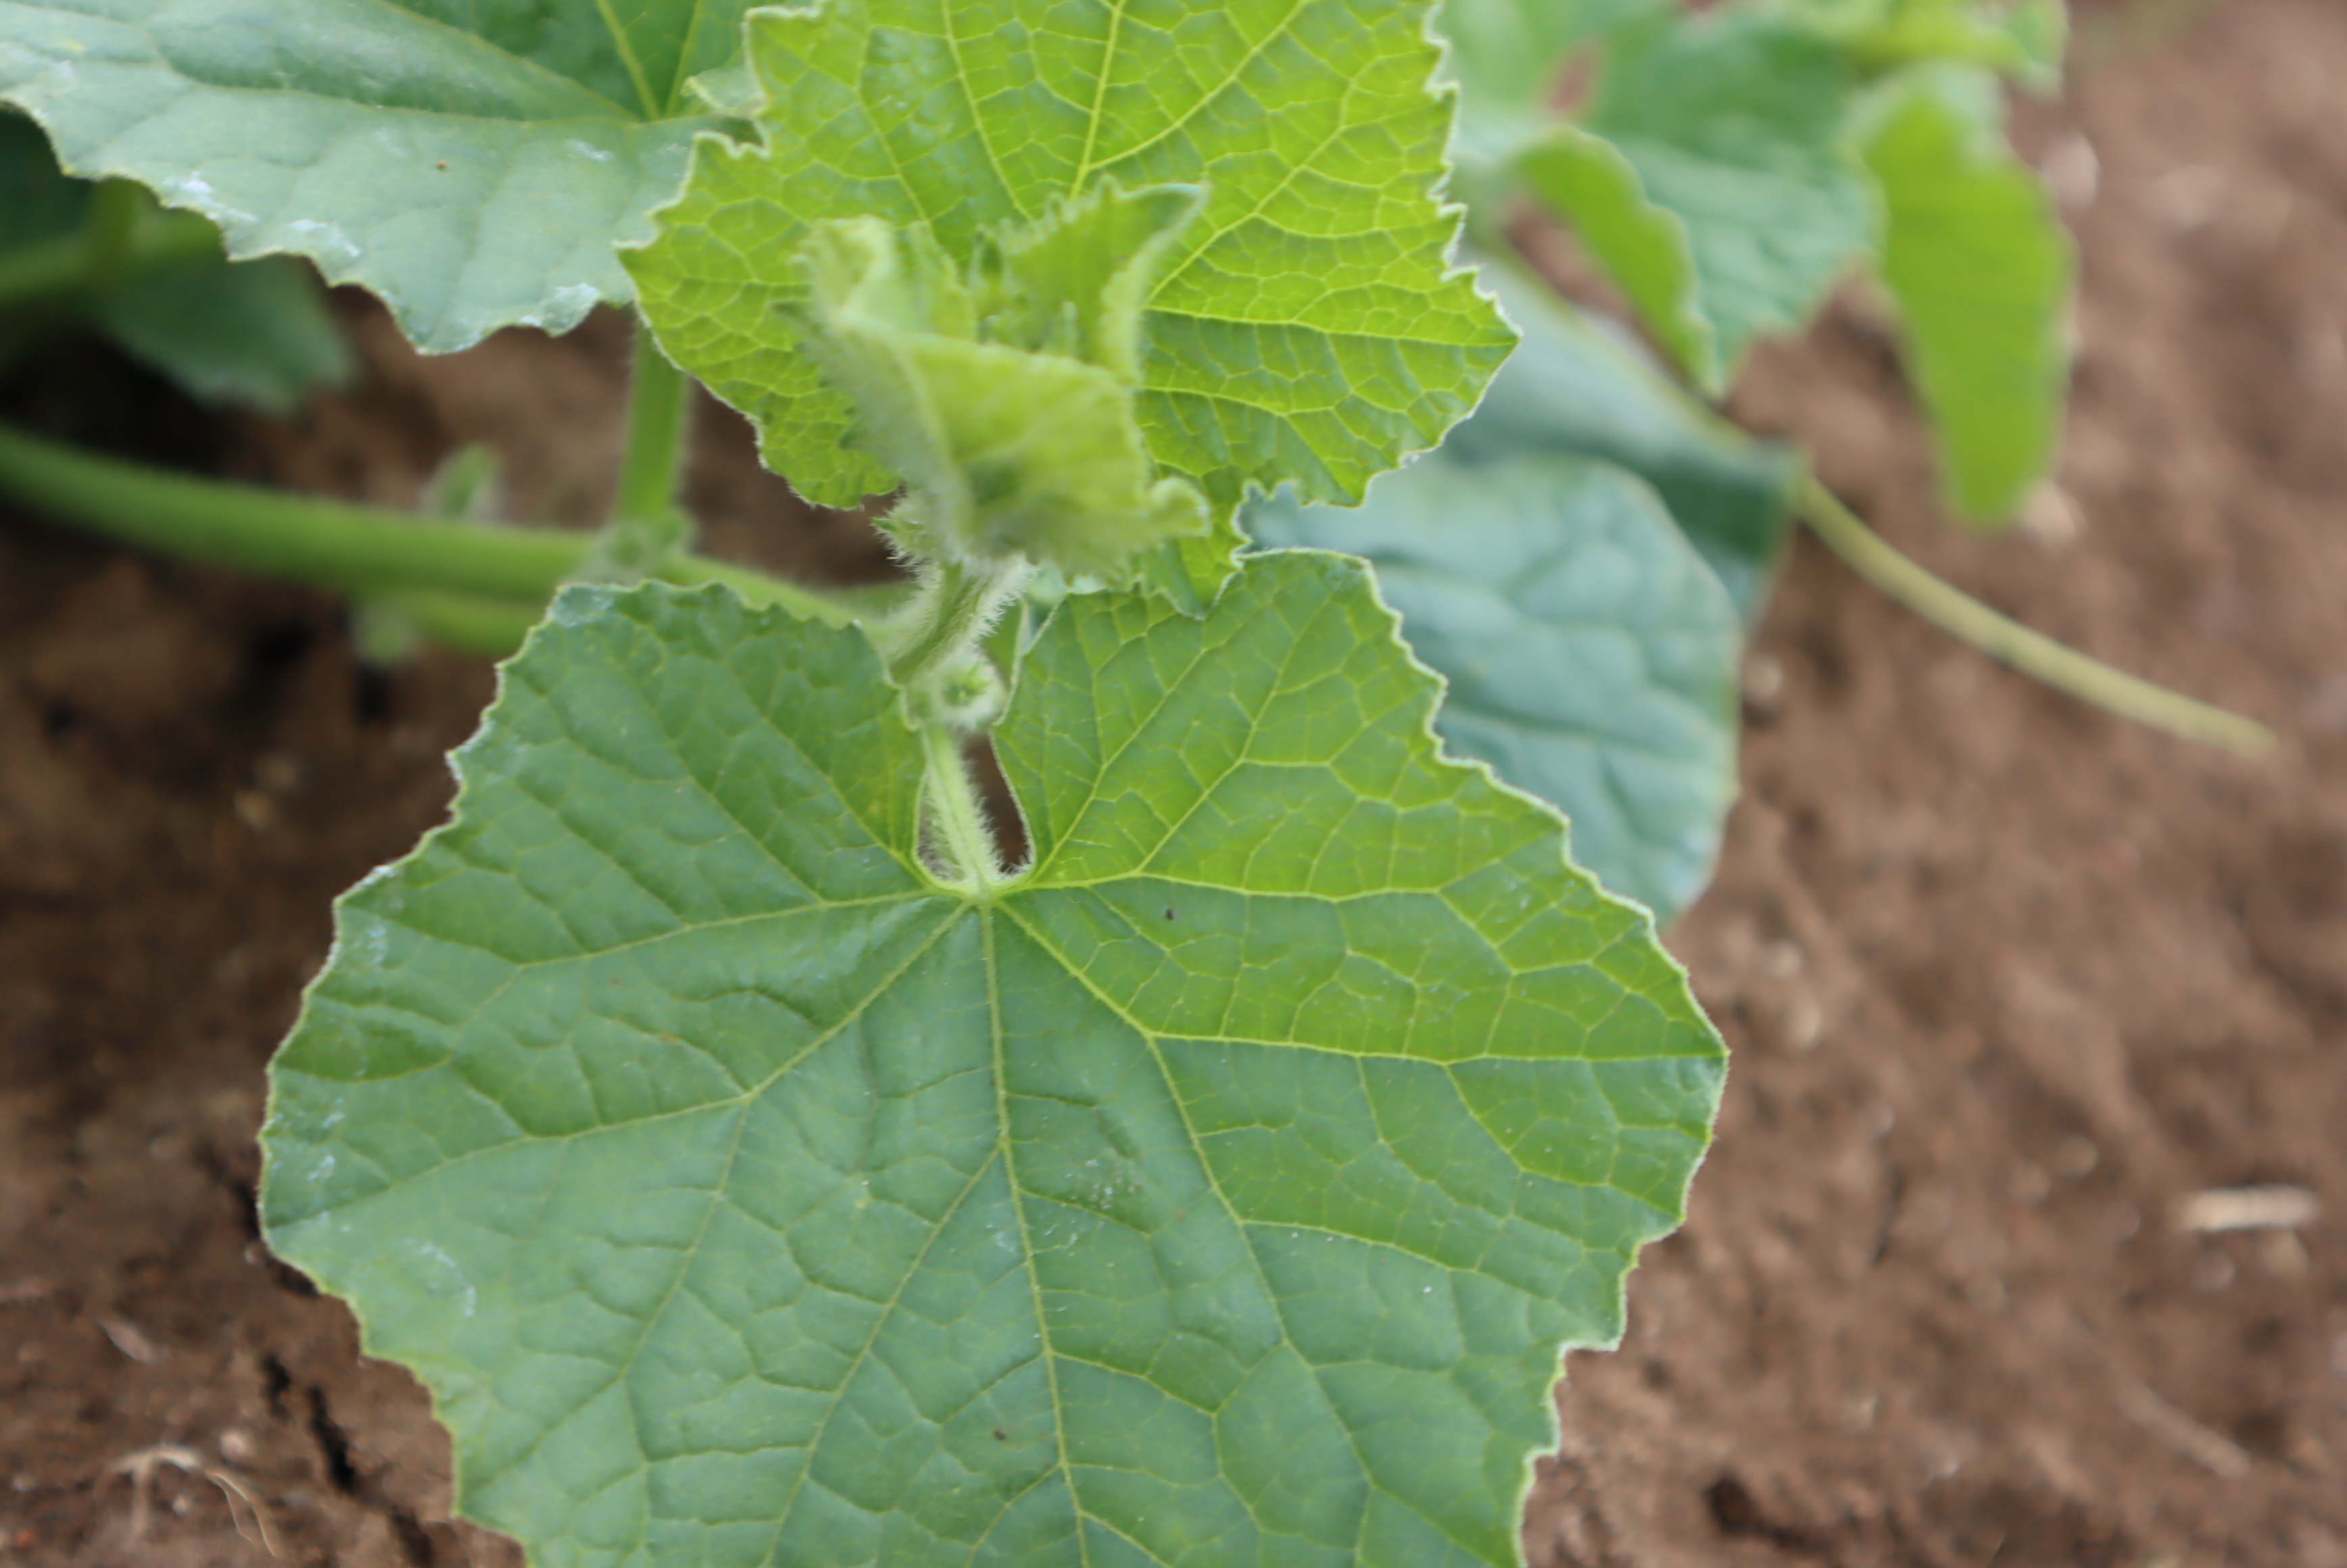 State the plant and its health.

melon, healthy
